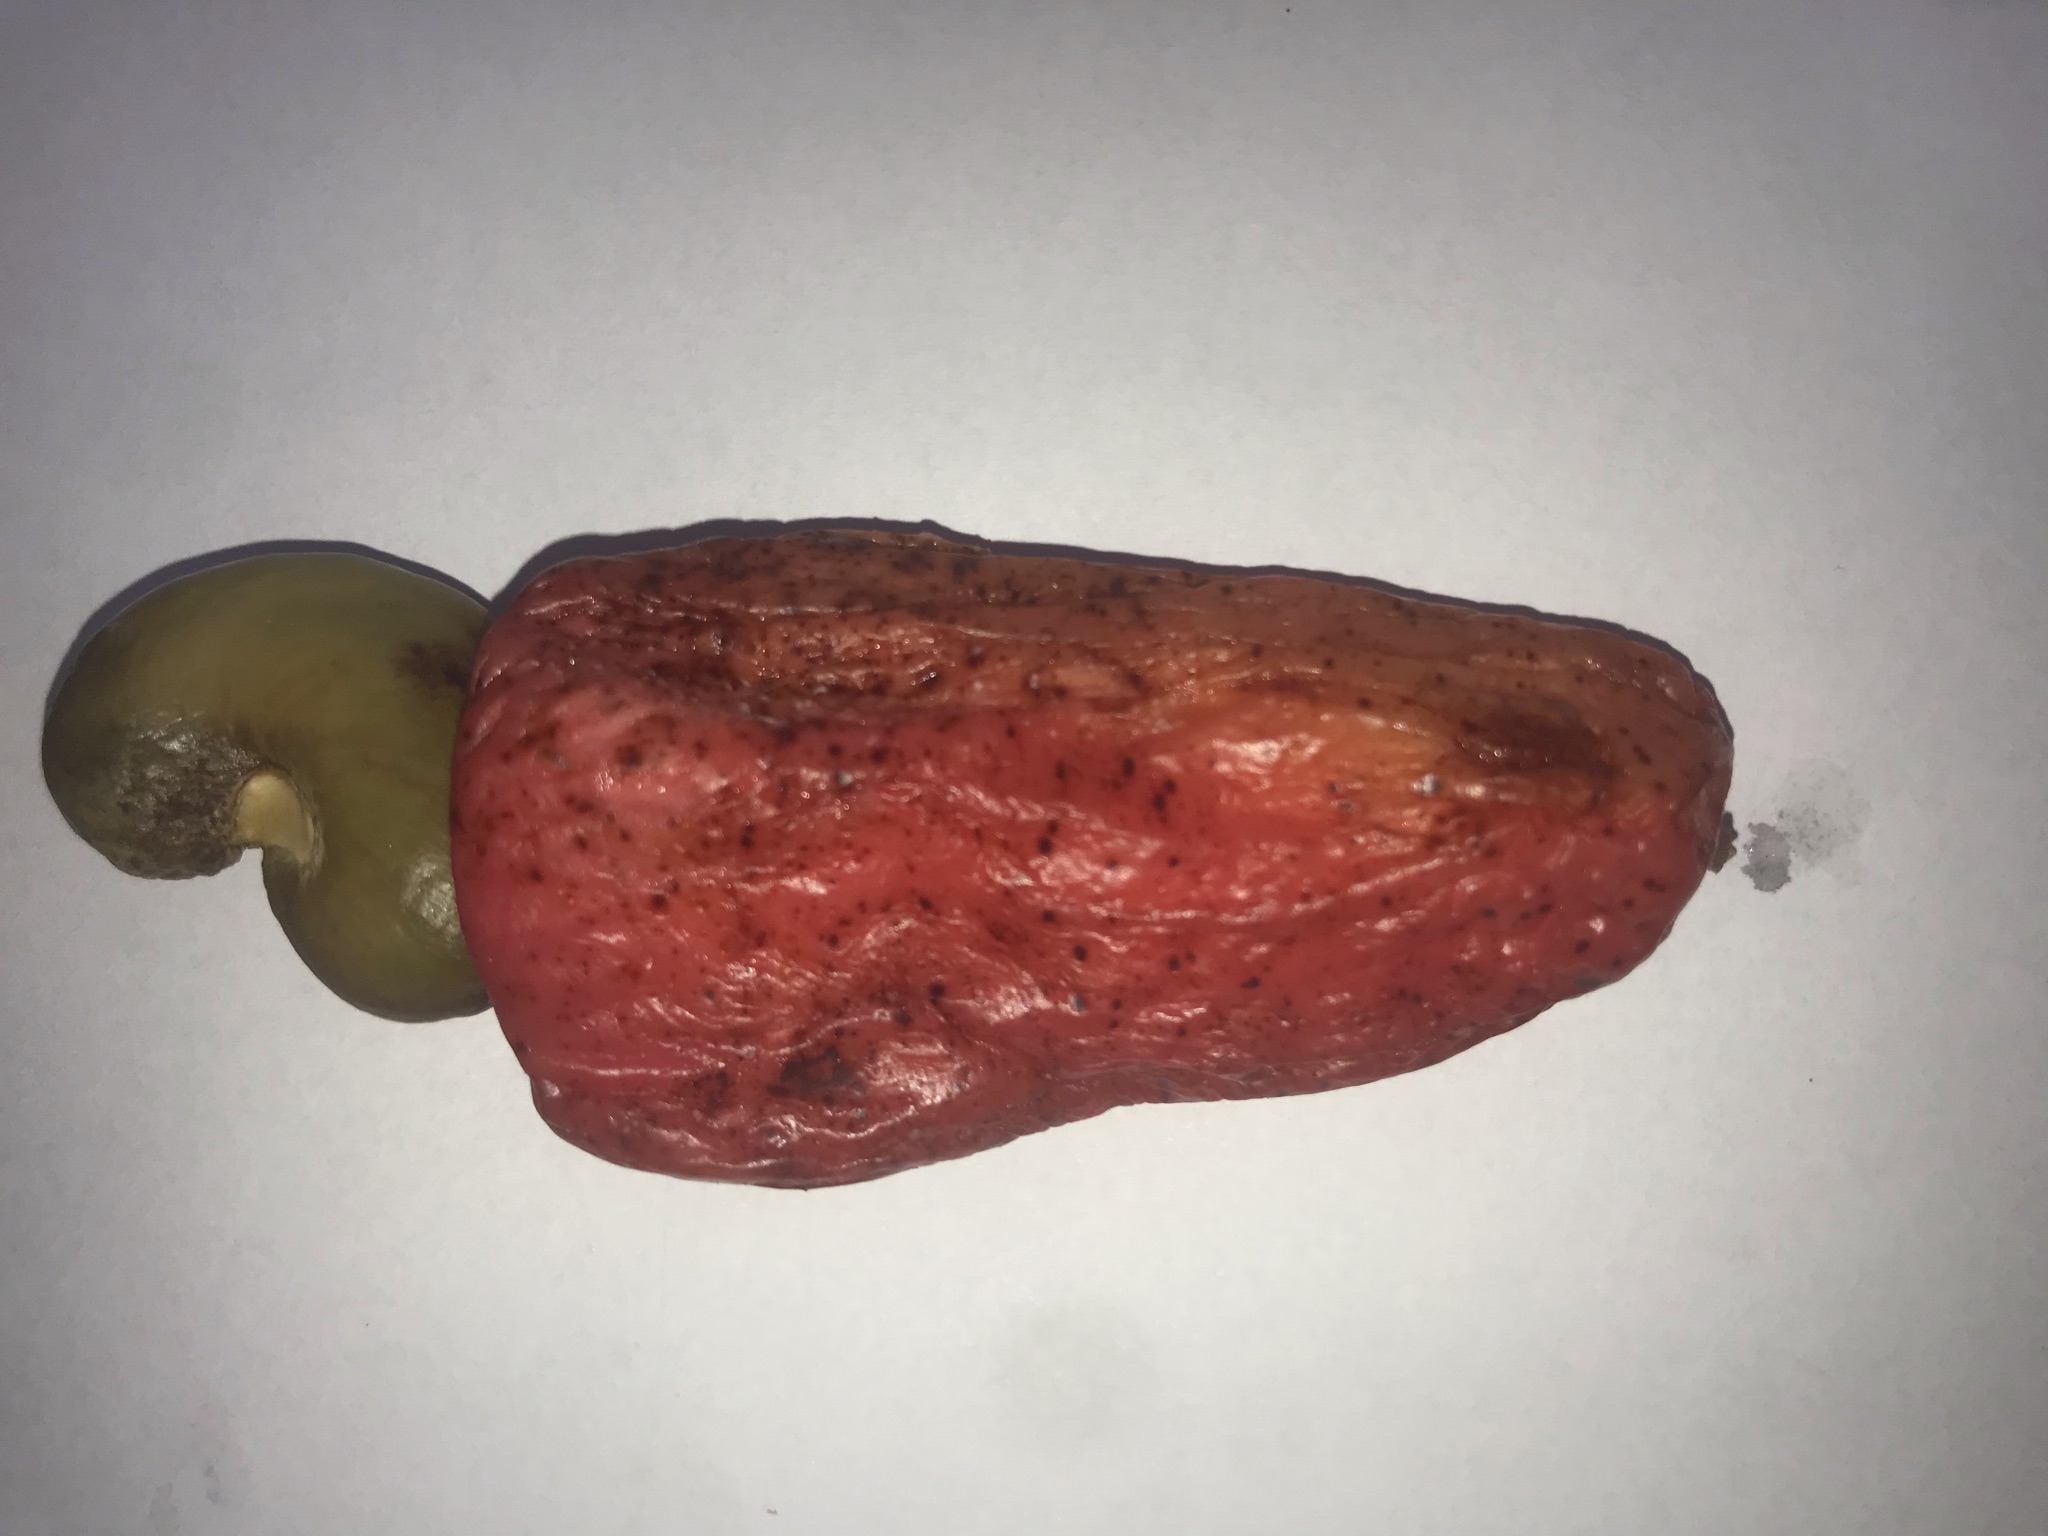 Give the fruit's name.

caju vermelho
